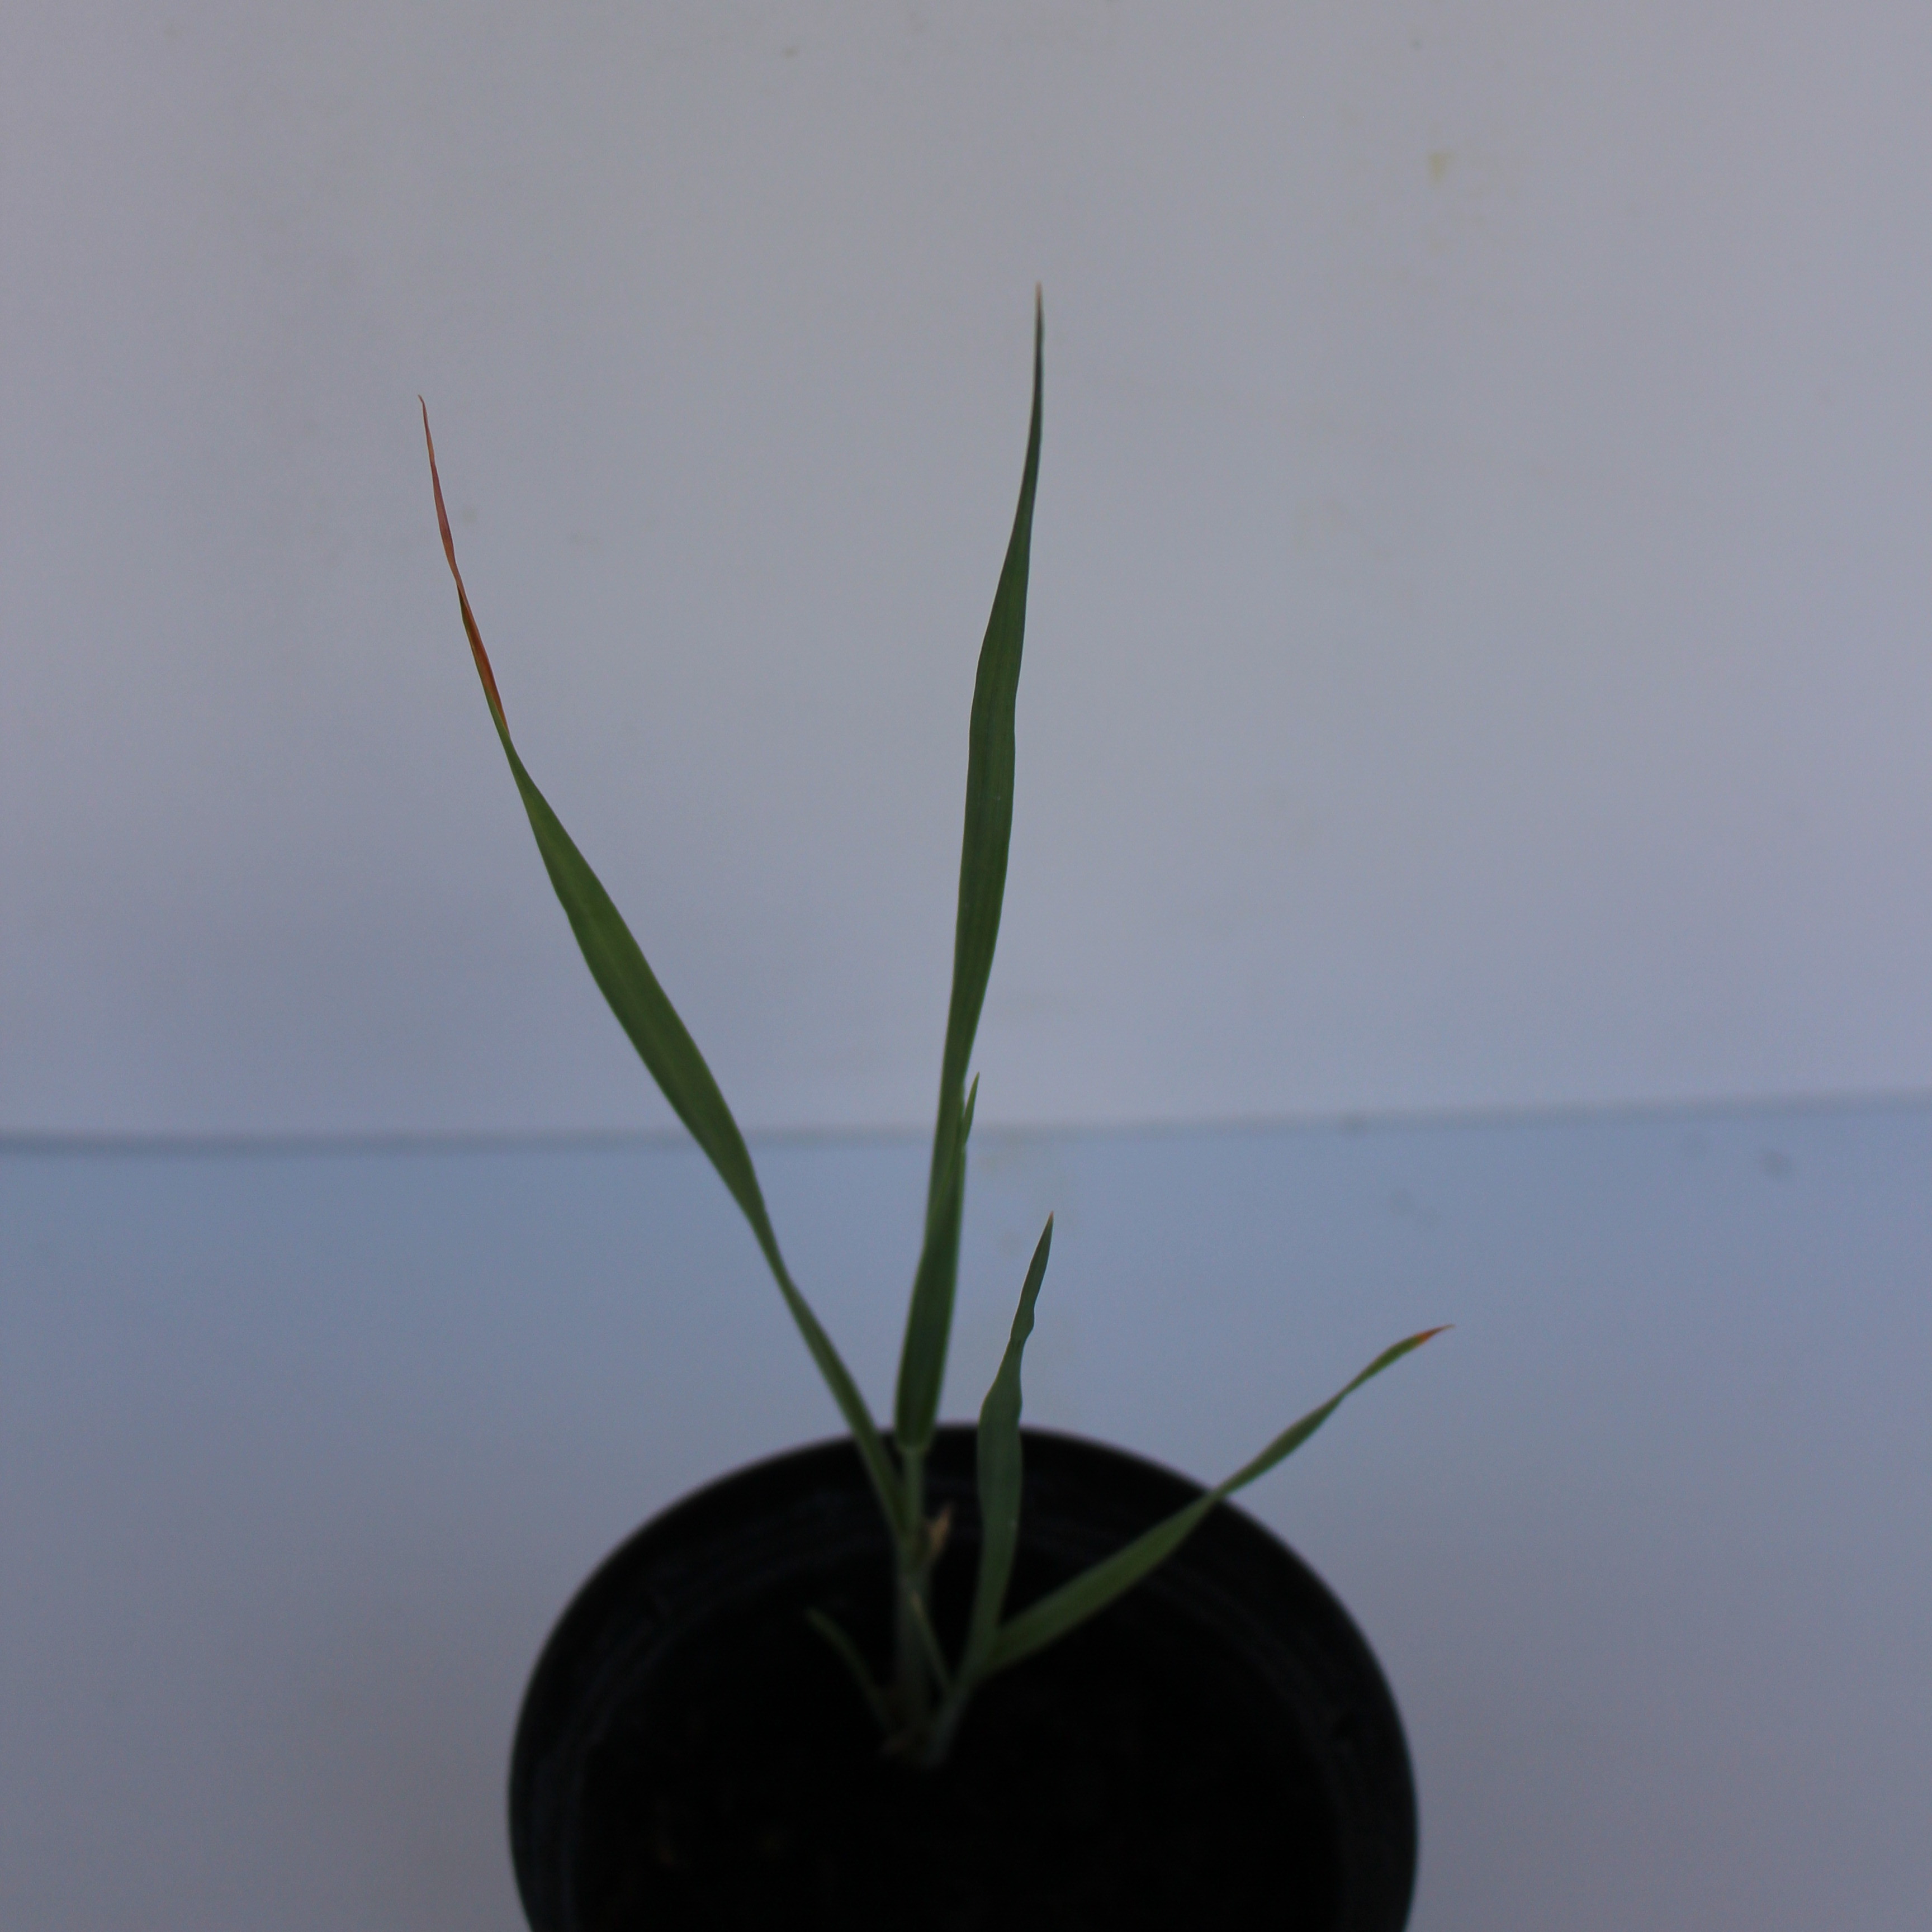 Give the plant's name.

Avena sterilis
